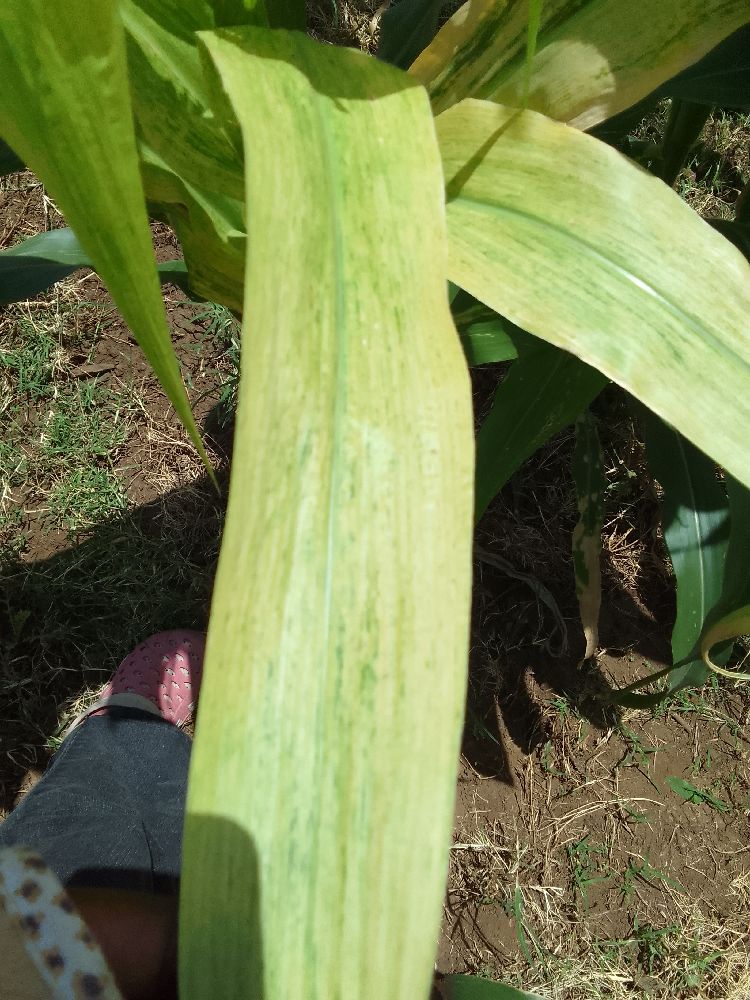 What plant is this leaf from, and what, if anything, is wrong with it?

maize, maize lethal necrosis
